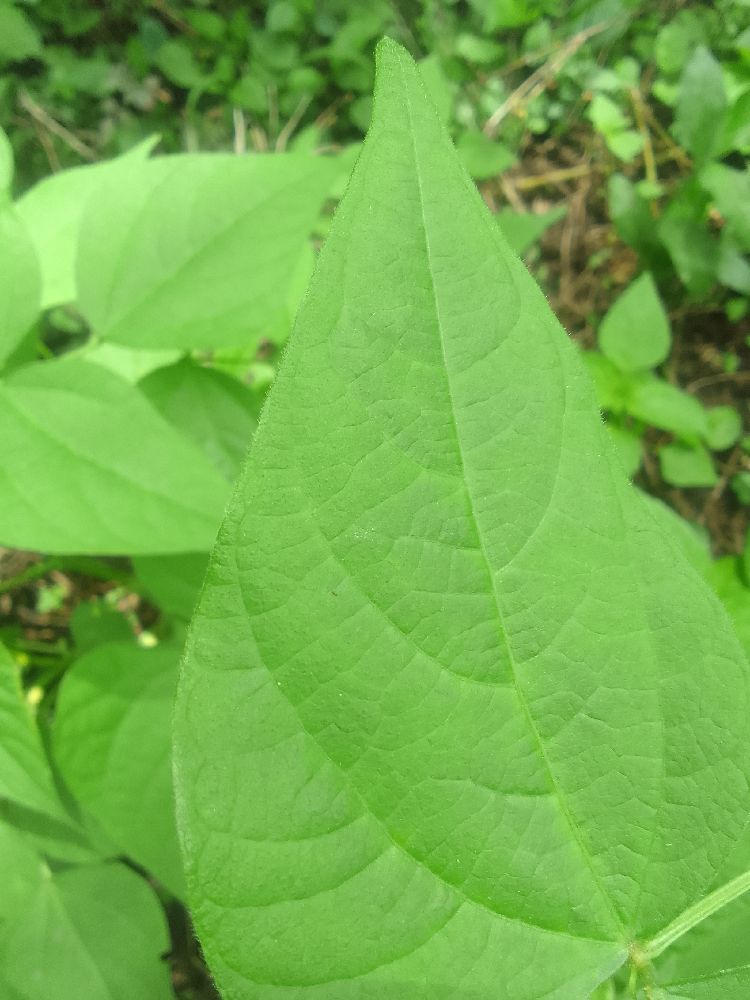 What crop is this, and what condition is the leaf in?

common bean, healthy
